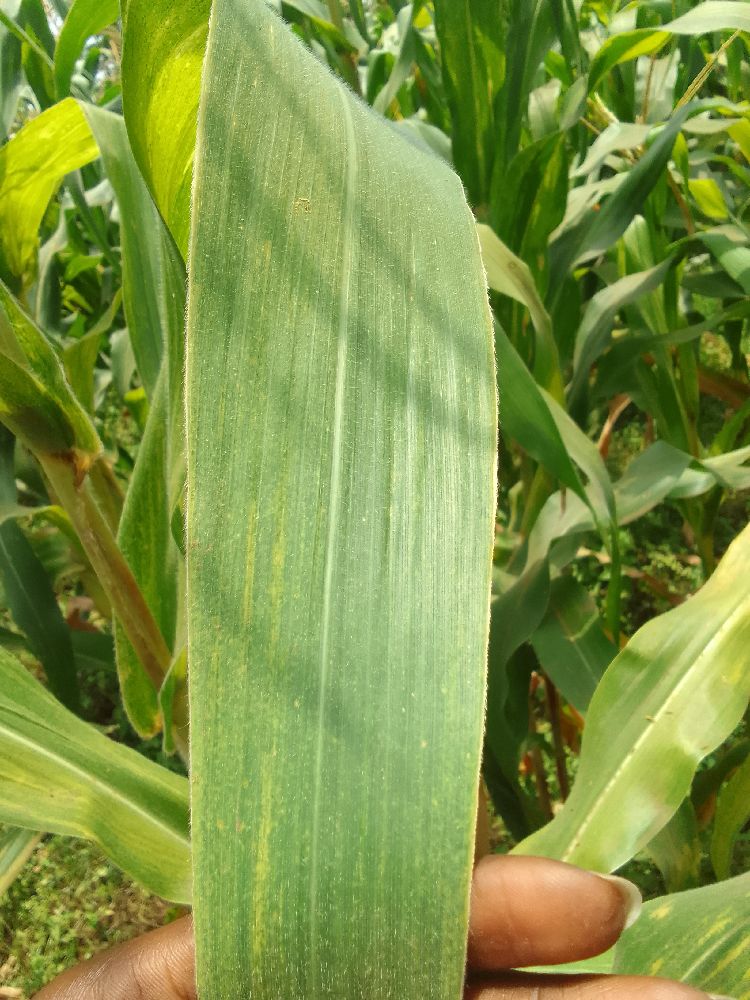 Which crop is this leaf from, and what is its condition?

maize, maize lethal necrosis
